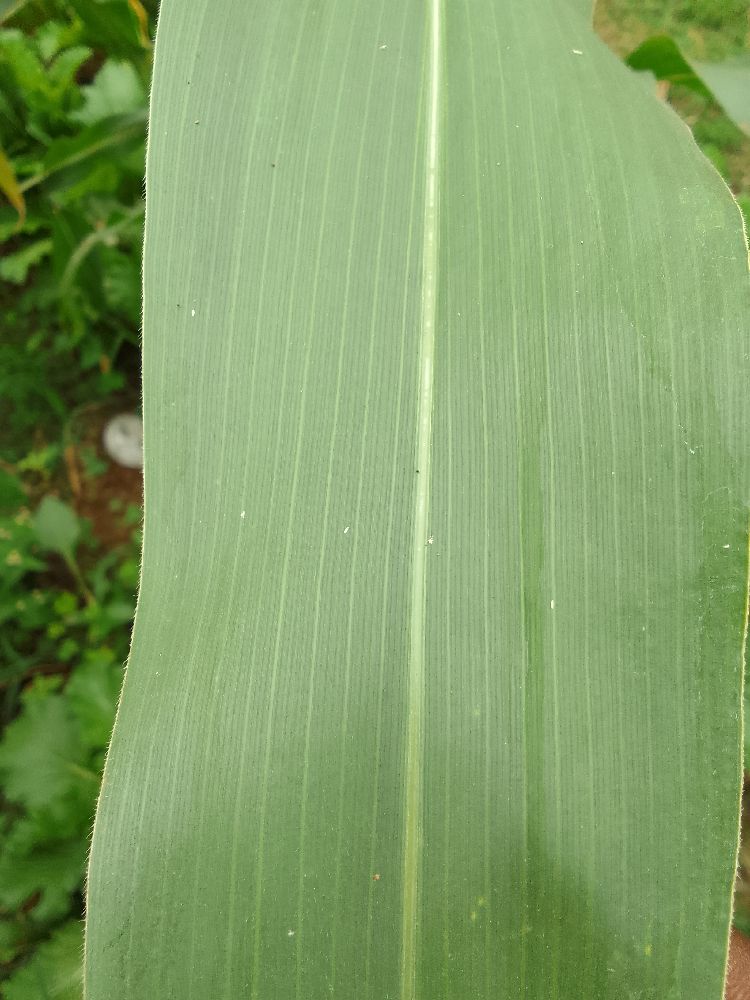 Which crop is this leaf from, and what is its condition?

maize, healthy
